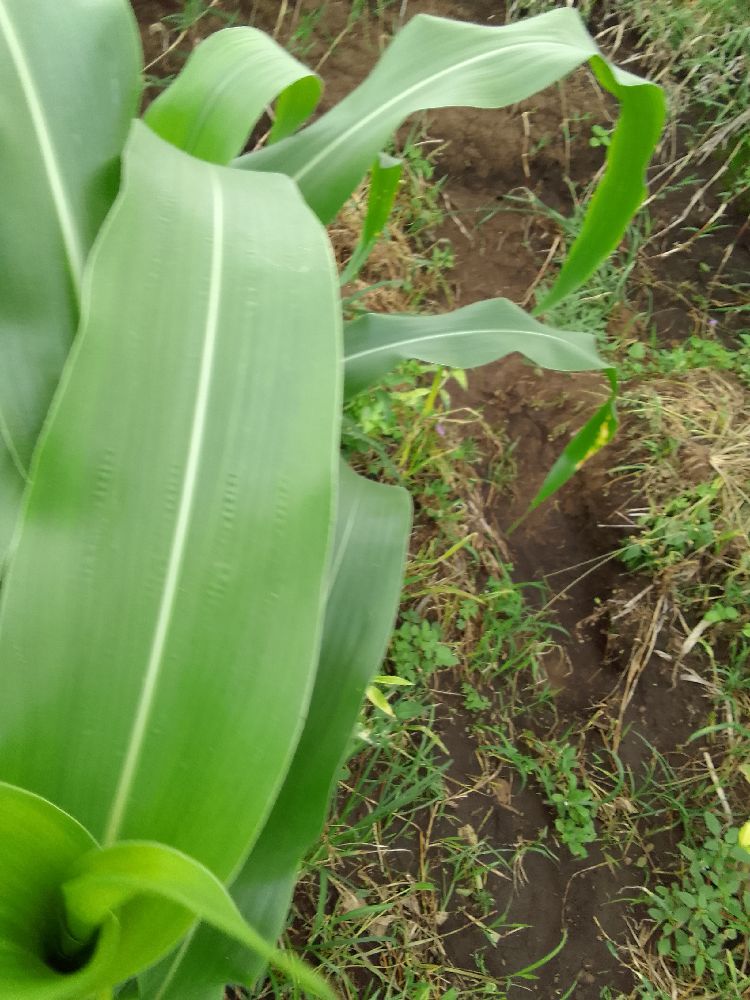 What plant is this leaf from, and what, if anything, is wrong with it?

maize, healthy
